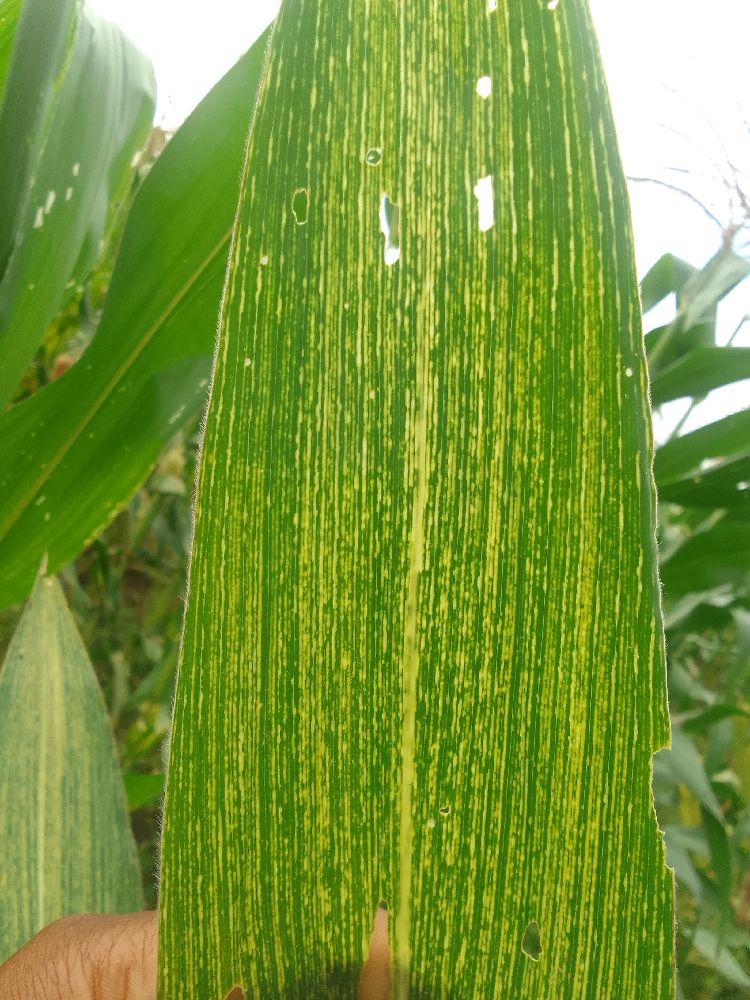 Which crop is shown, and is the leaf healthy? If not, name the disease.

maize, maize streak virus
